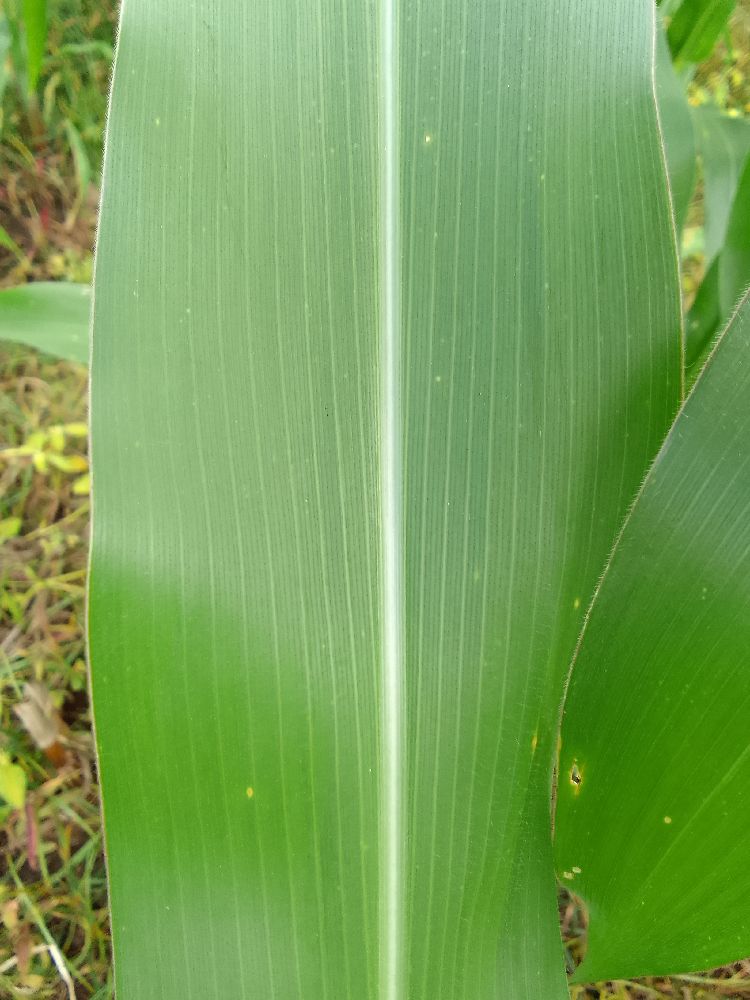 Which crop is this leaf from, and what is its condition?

maize, healthy
